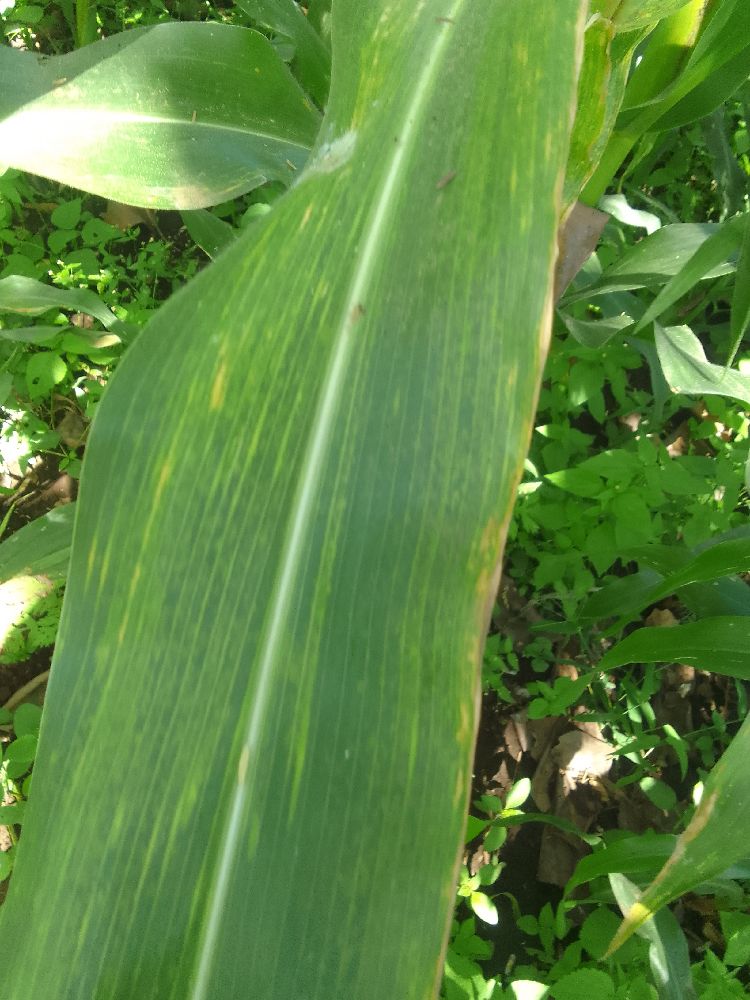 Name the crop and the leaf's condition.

maize, maize lethal necrosis
